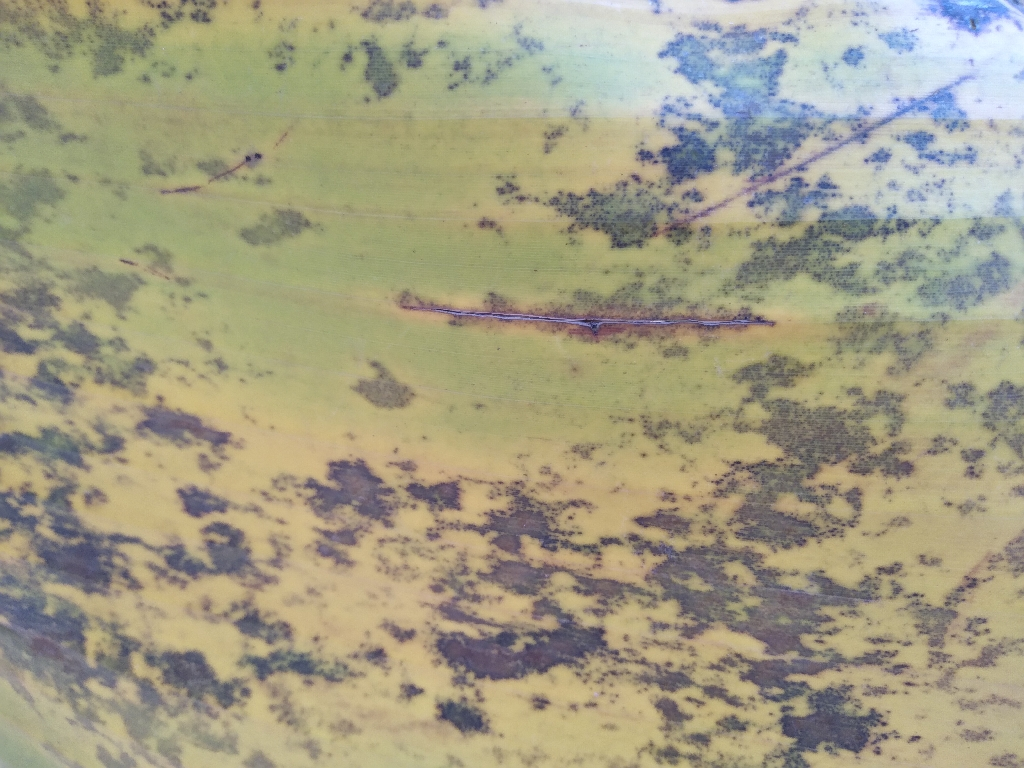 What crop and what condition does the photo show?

banana, black sigatoka
